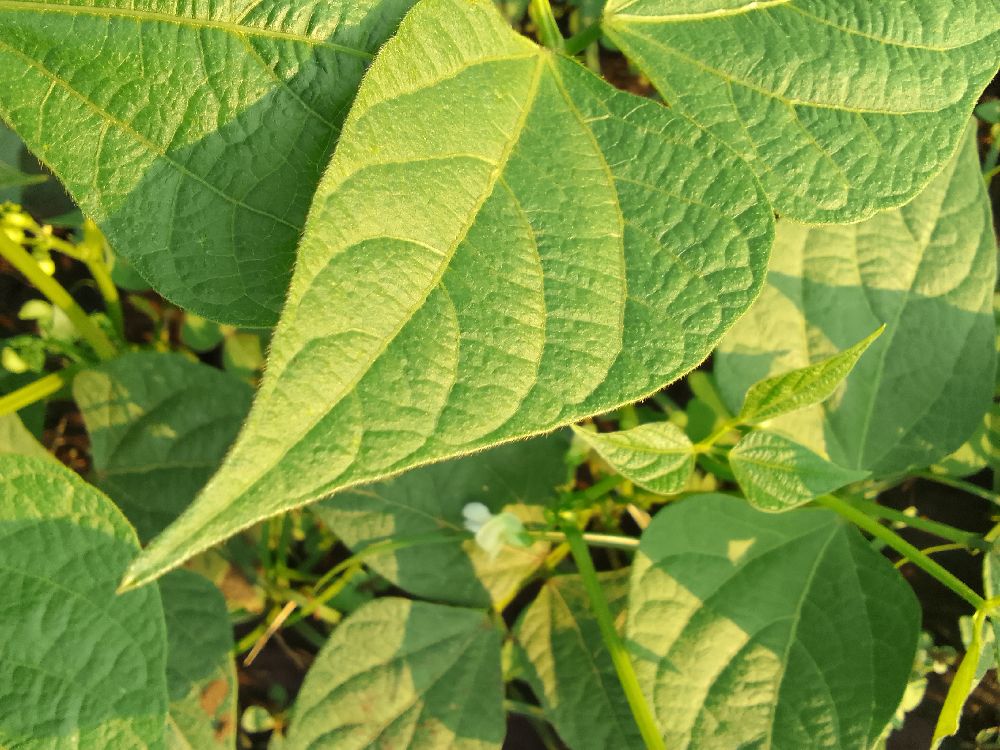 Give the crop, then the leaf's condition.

common bean, healthy
